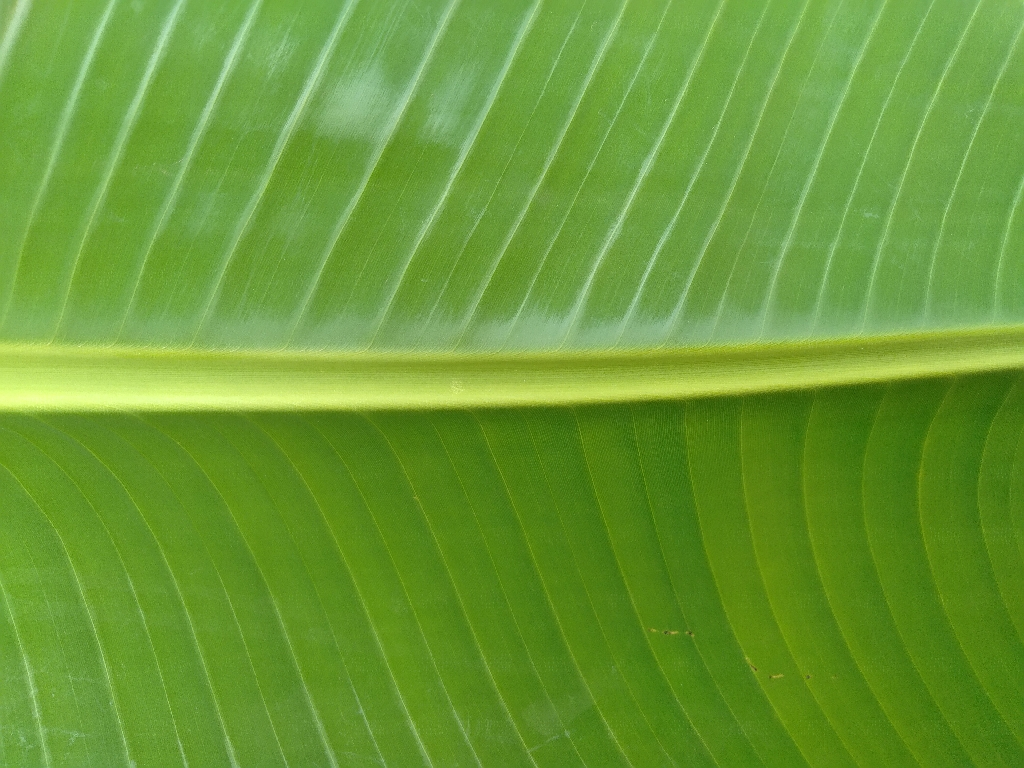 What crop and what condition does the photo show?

banana, healthy
